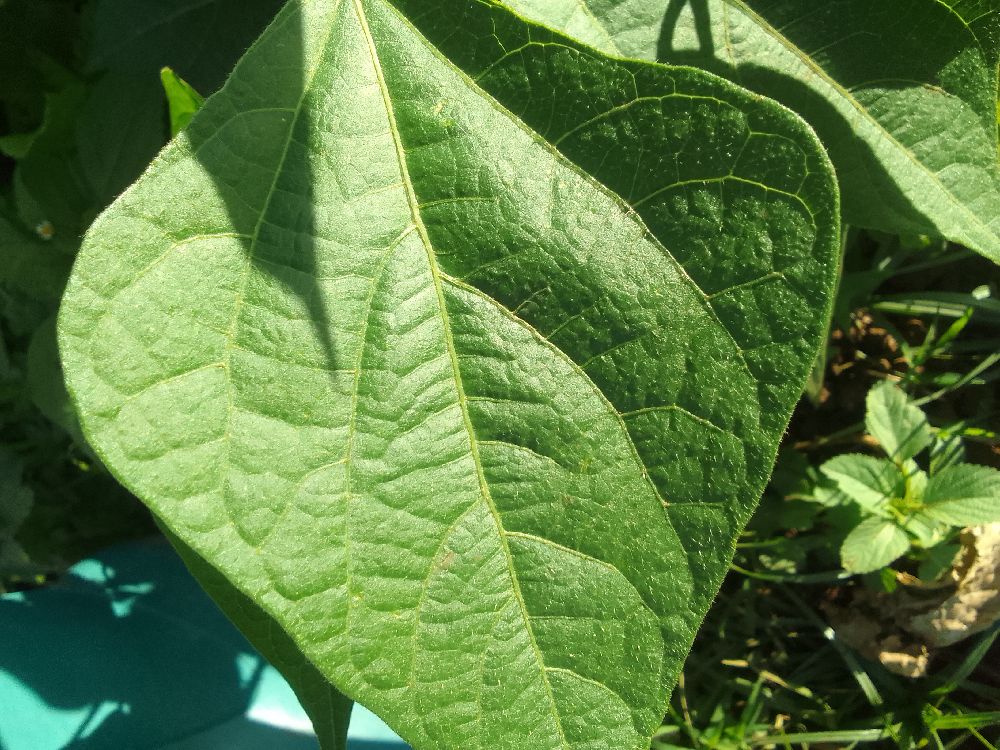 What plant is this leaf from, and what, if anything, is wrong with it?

common bean, healthy
